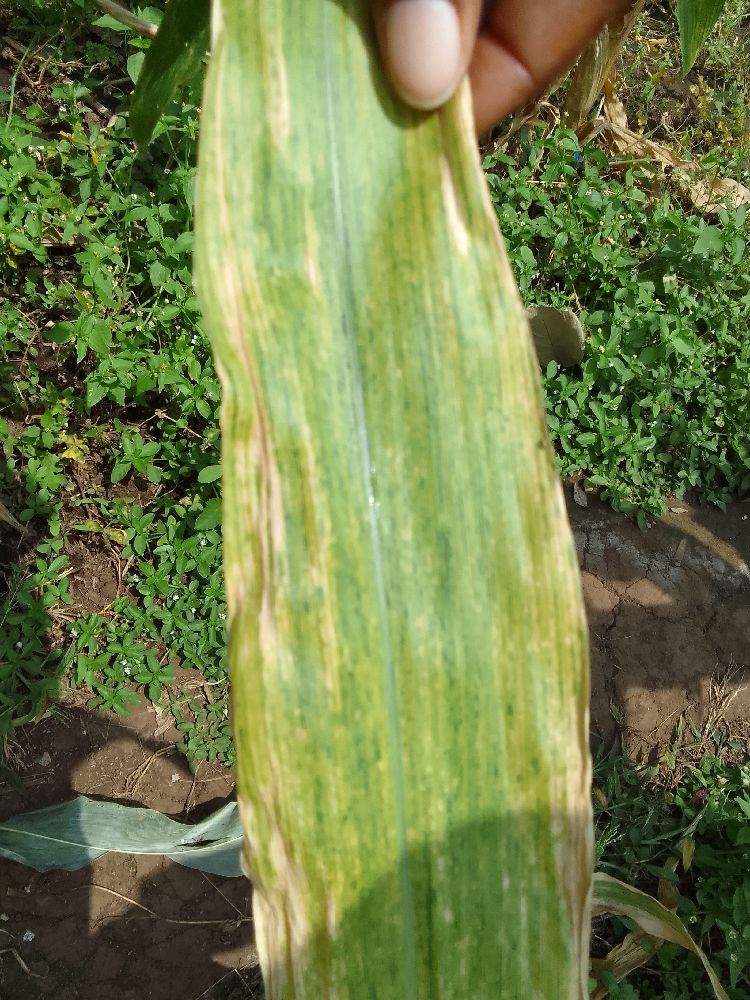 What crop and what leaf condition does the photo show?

maize, maize lethal necrosis
